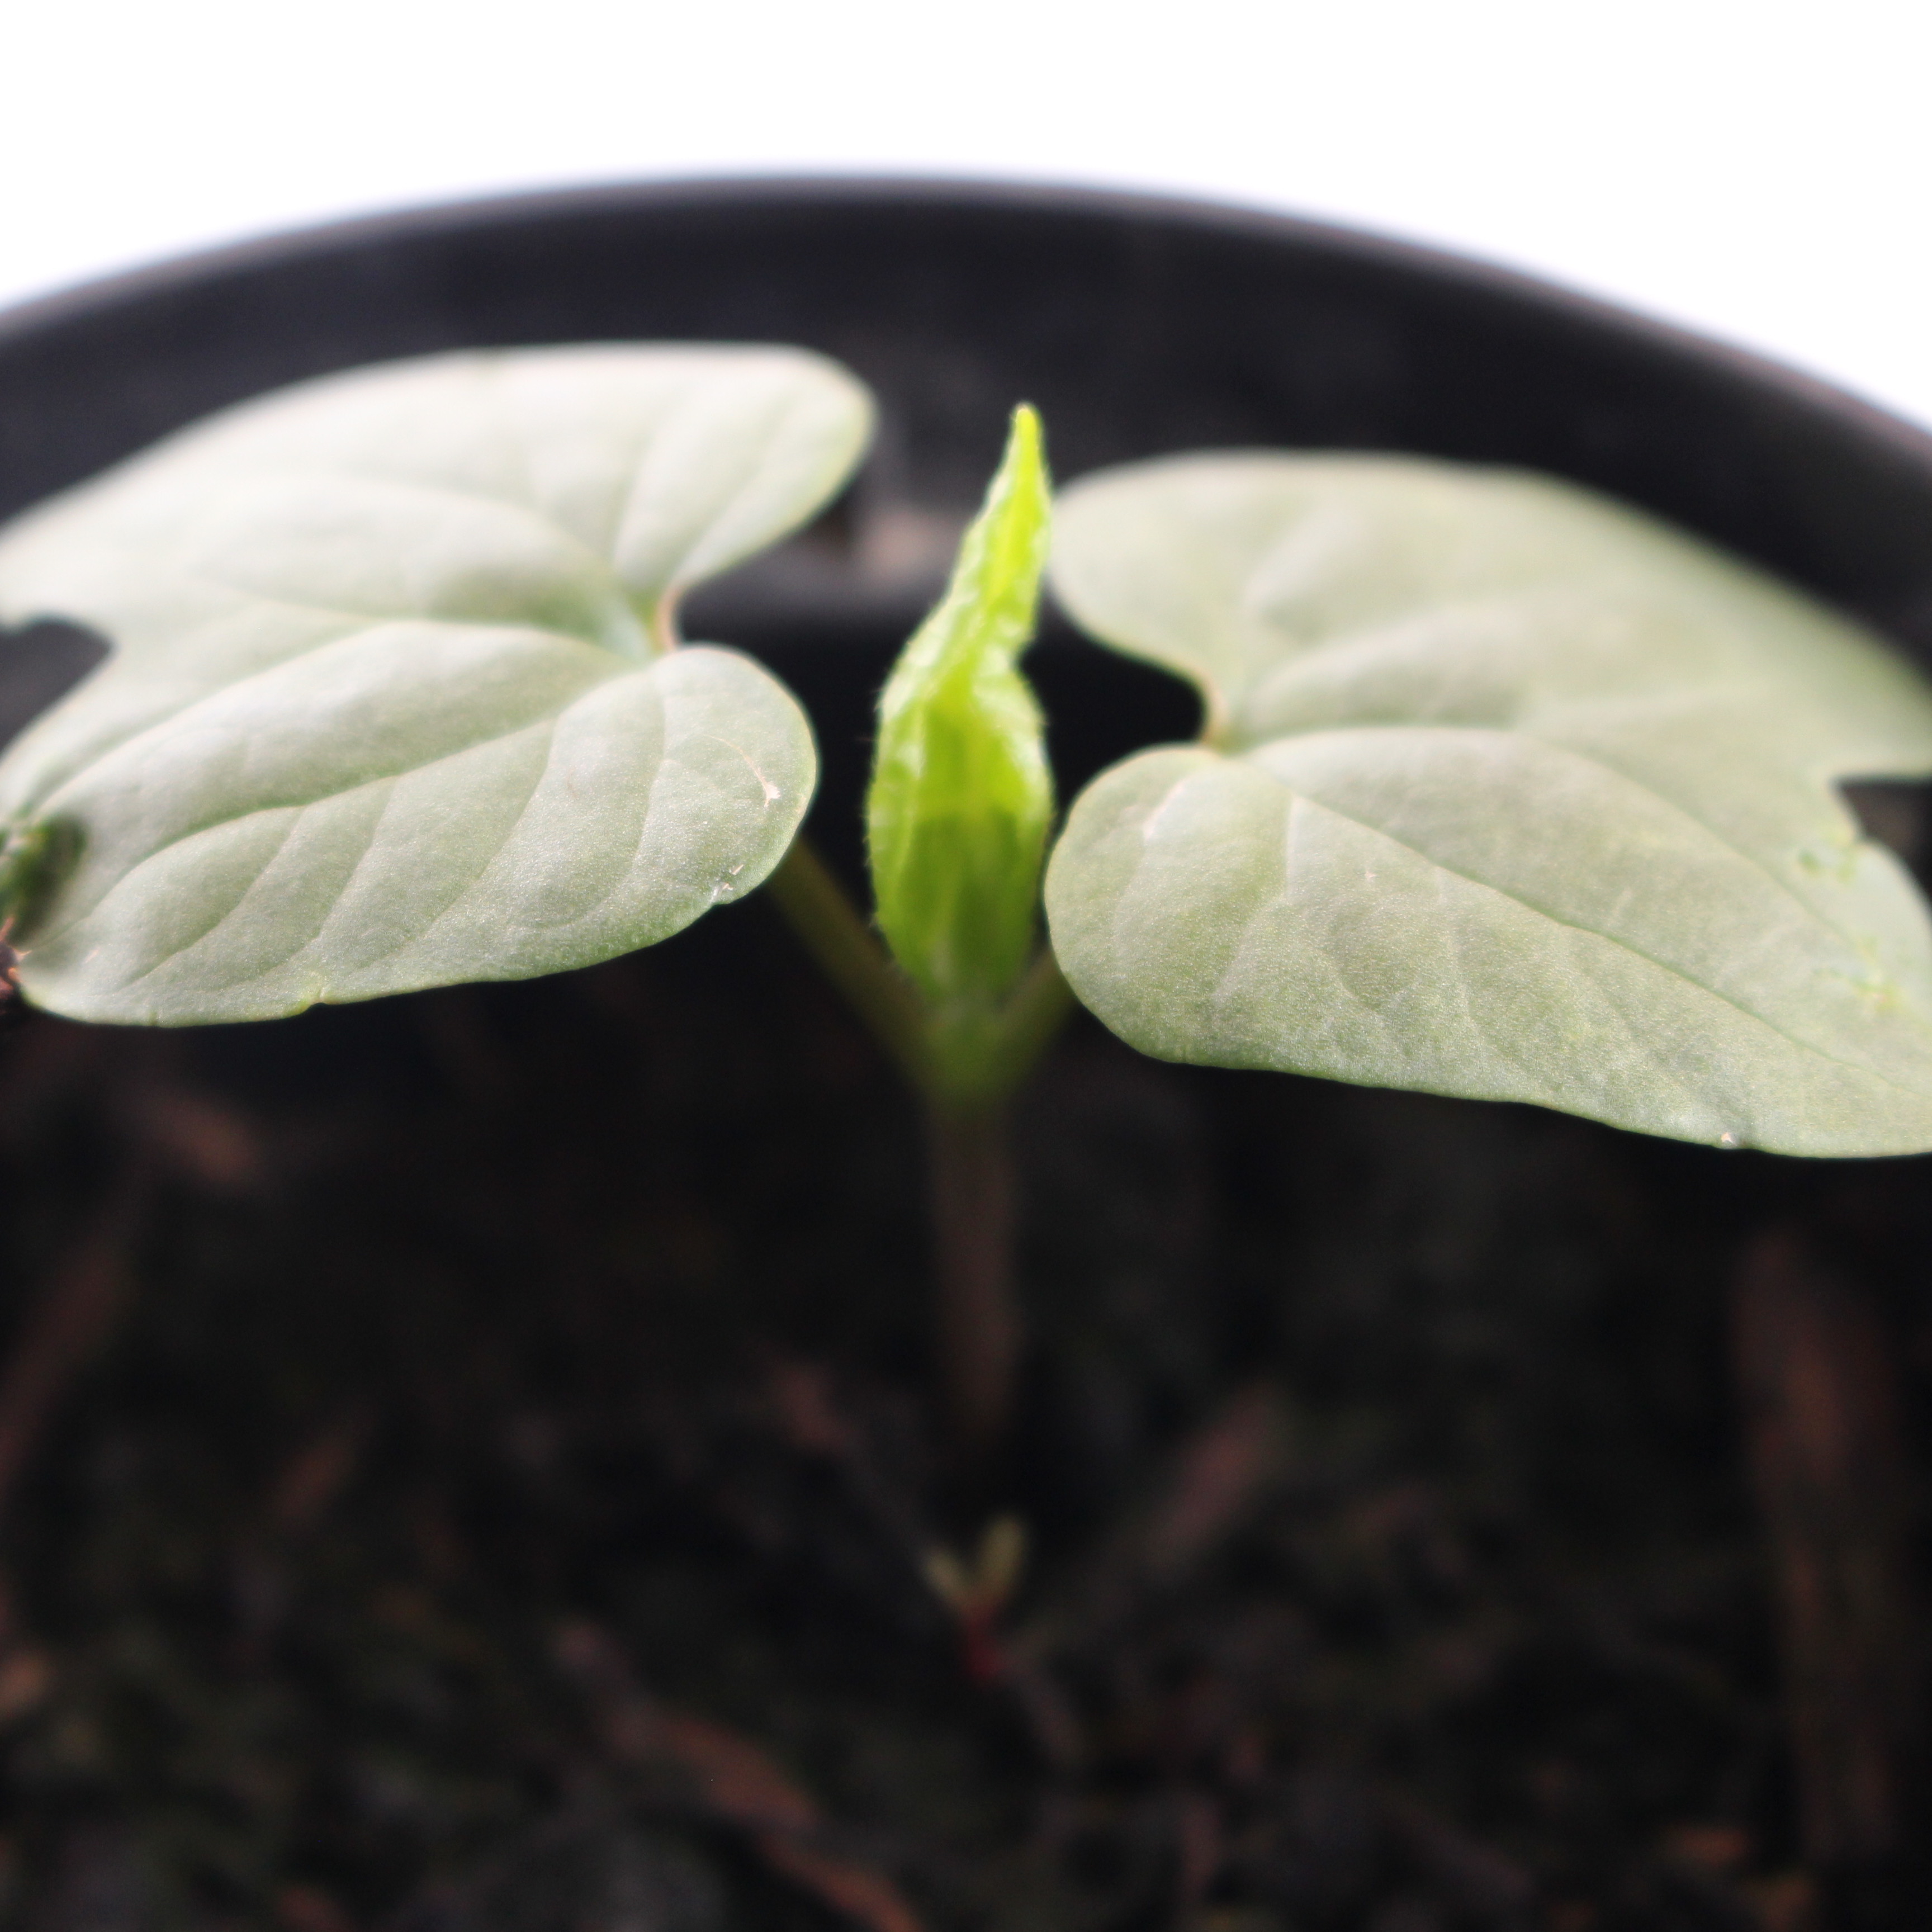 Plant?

Convolvulus arvensis
